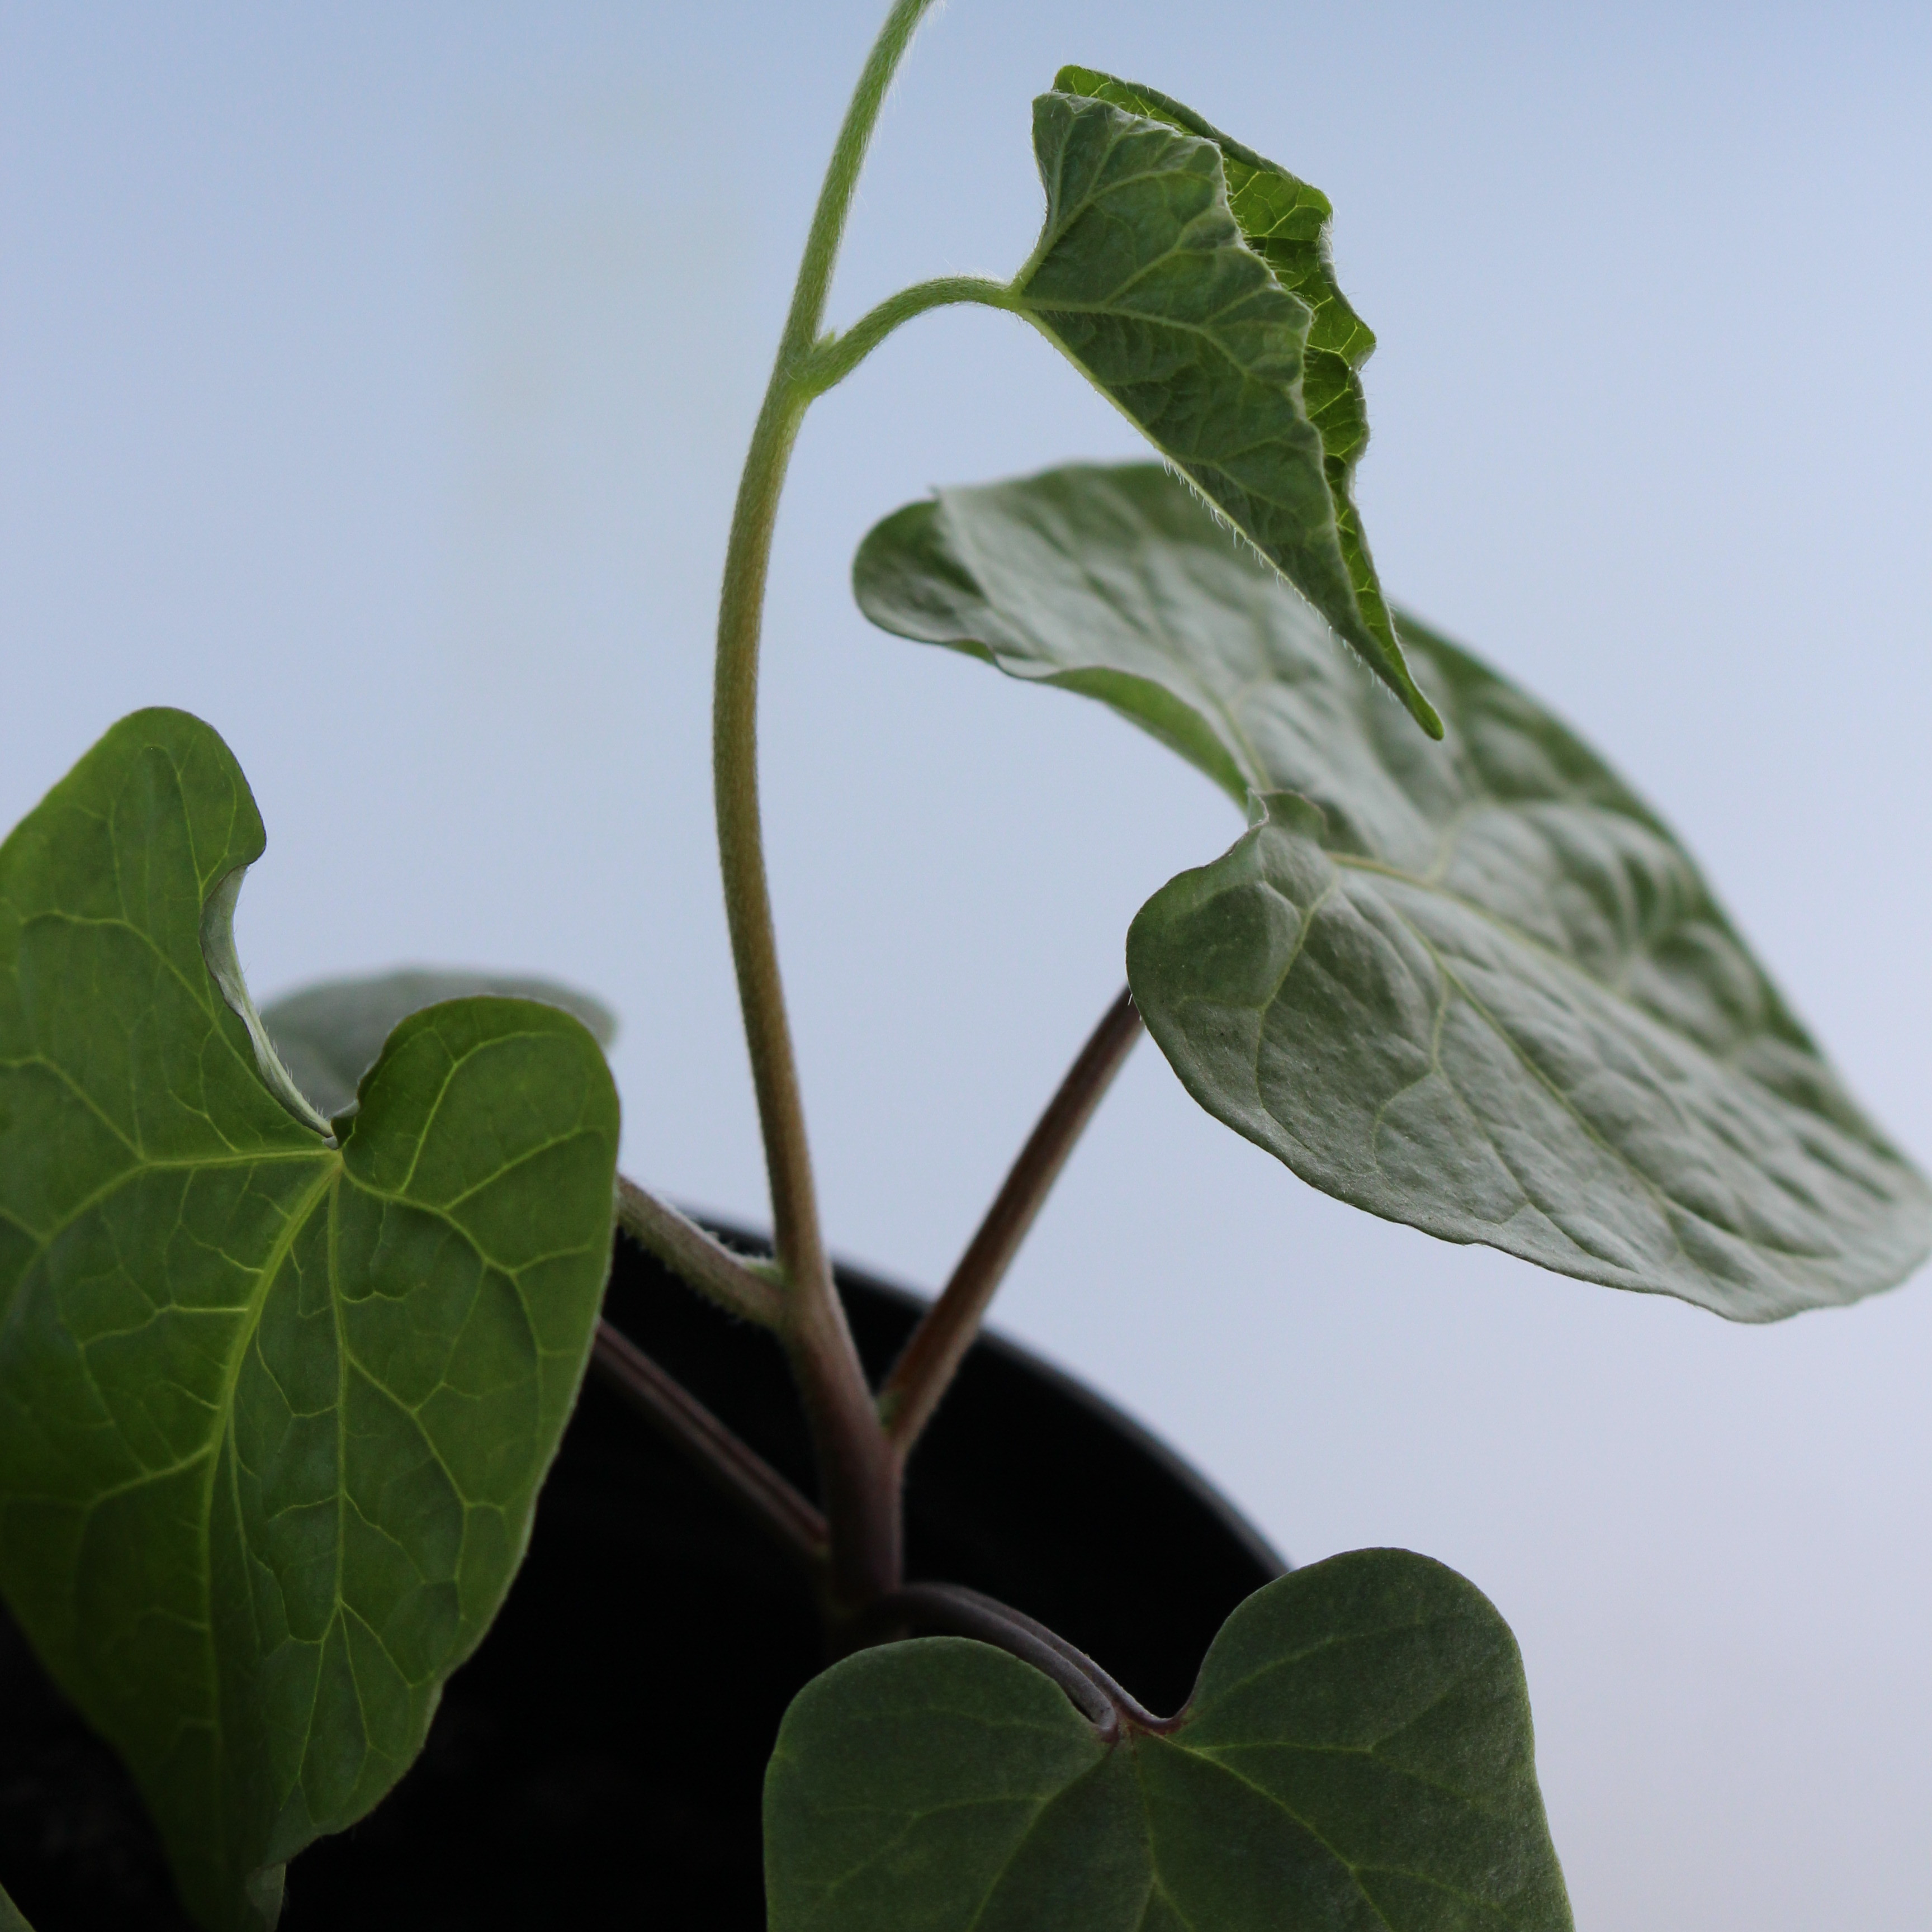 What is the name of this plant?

Convolvulus arvensis
